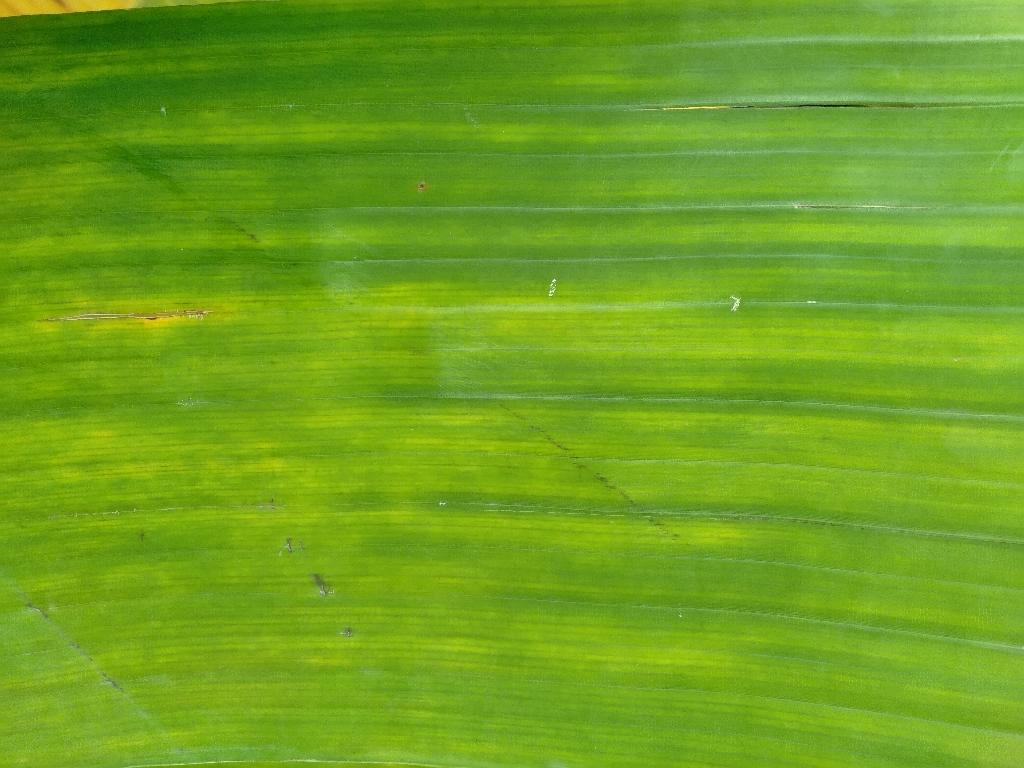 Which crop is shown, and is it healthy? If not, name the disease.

banana, fusarium wilt race 1
